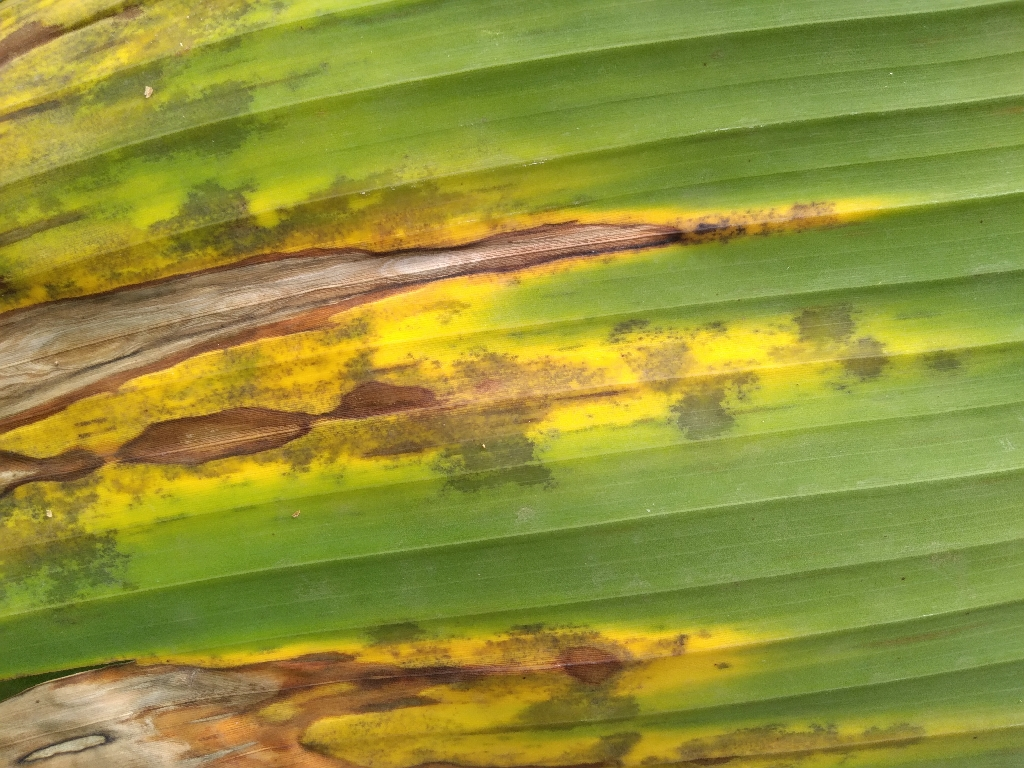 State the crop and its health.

banana, black sigatoka
